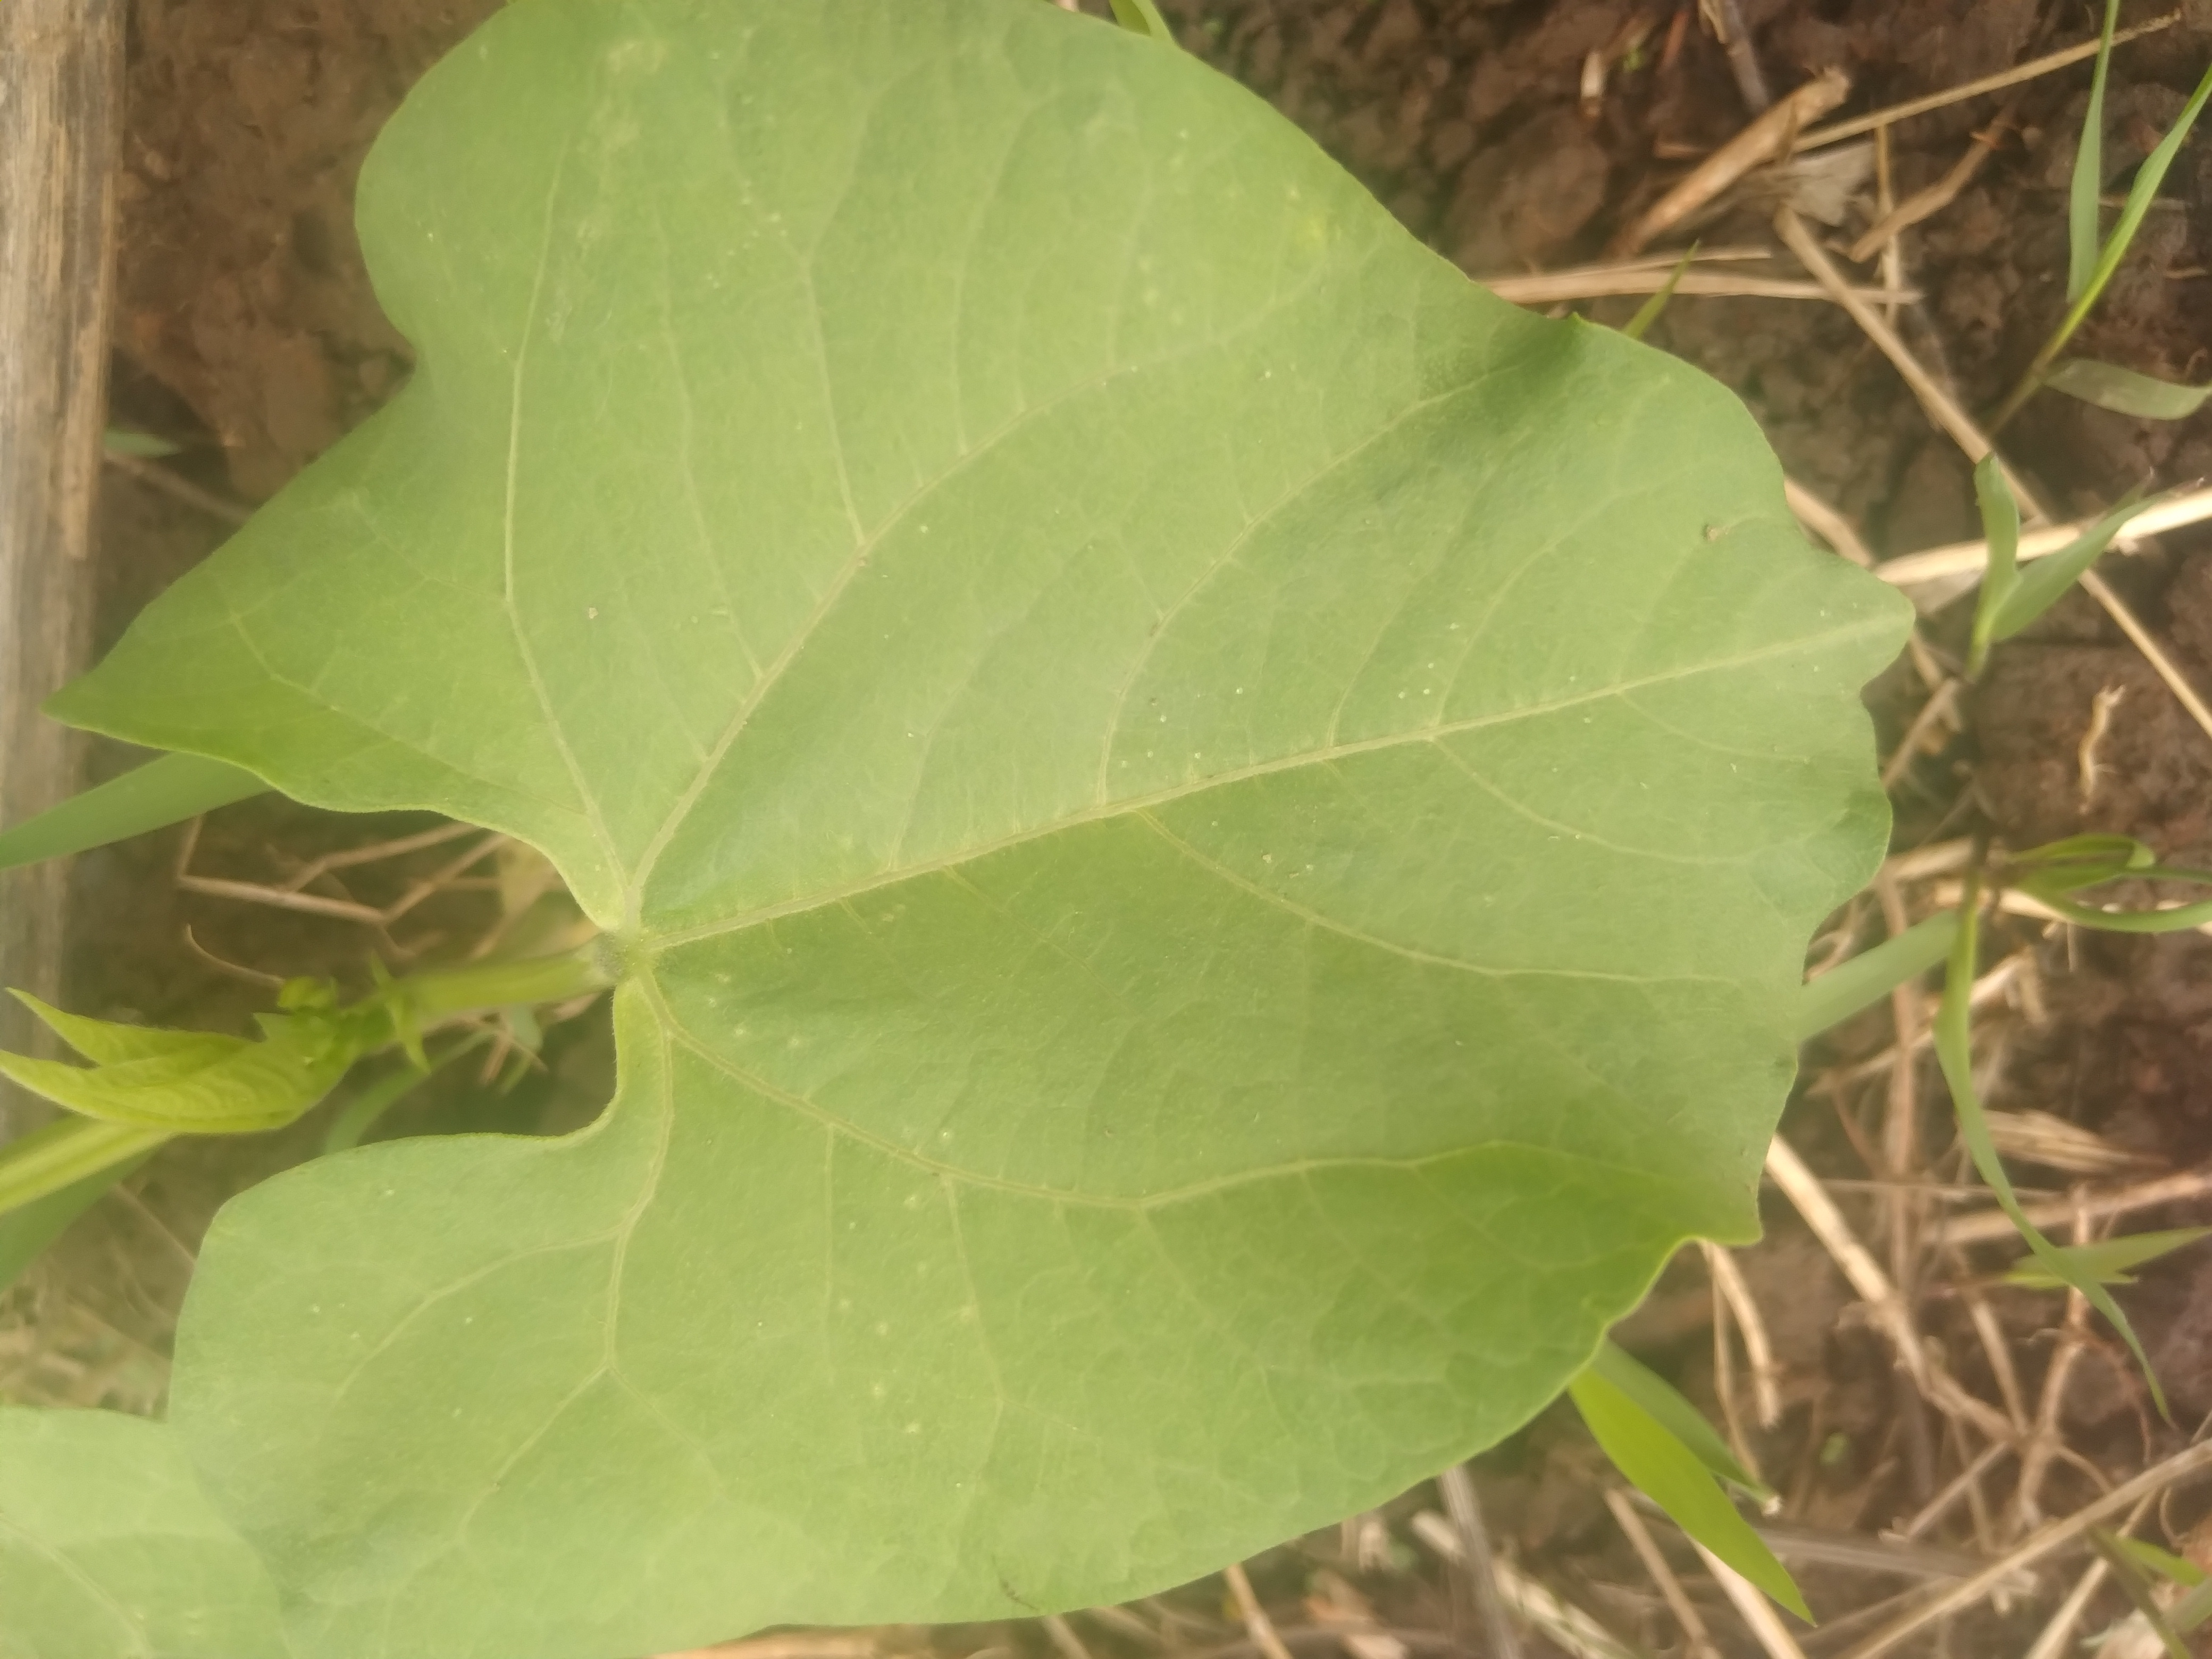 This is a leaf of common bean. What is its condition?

healthy
